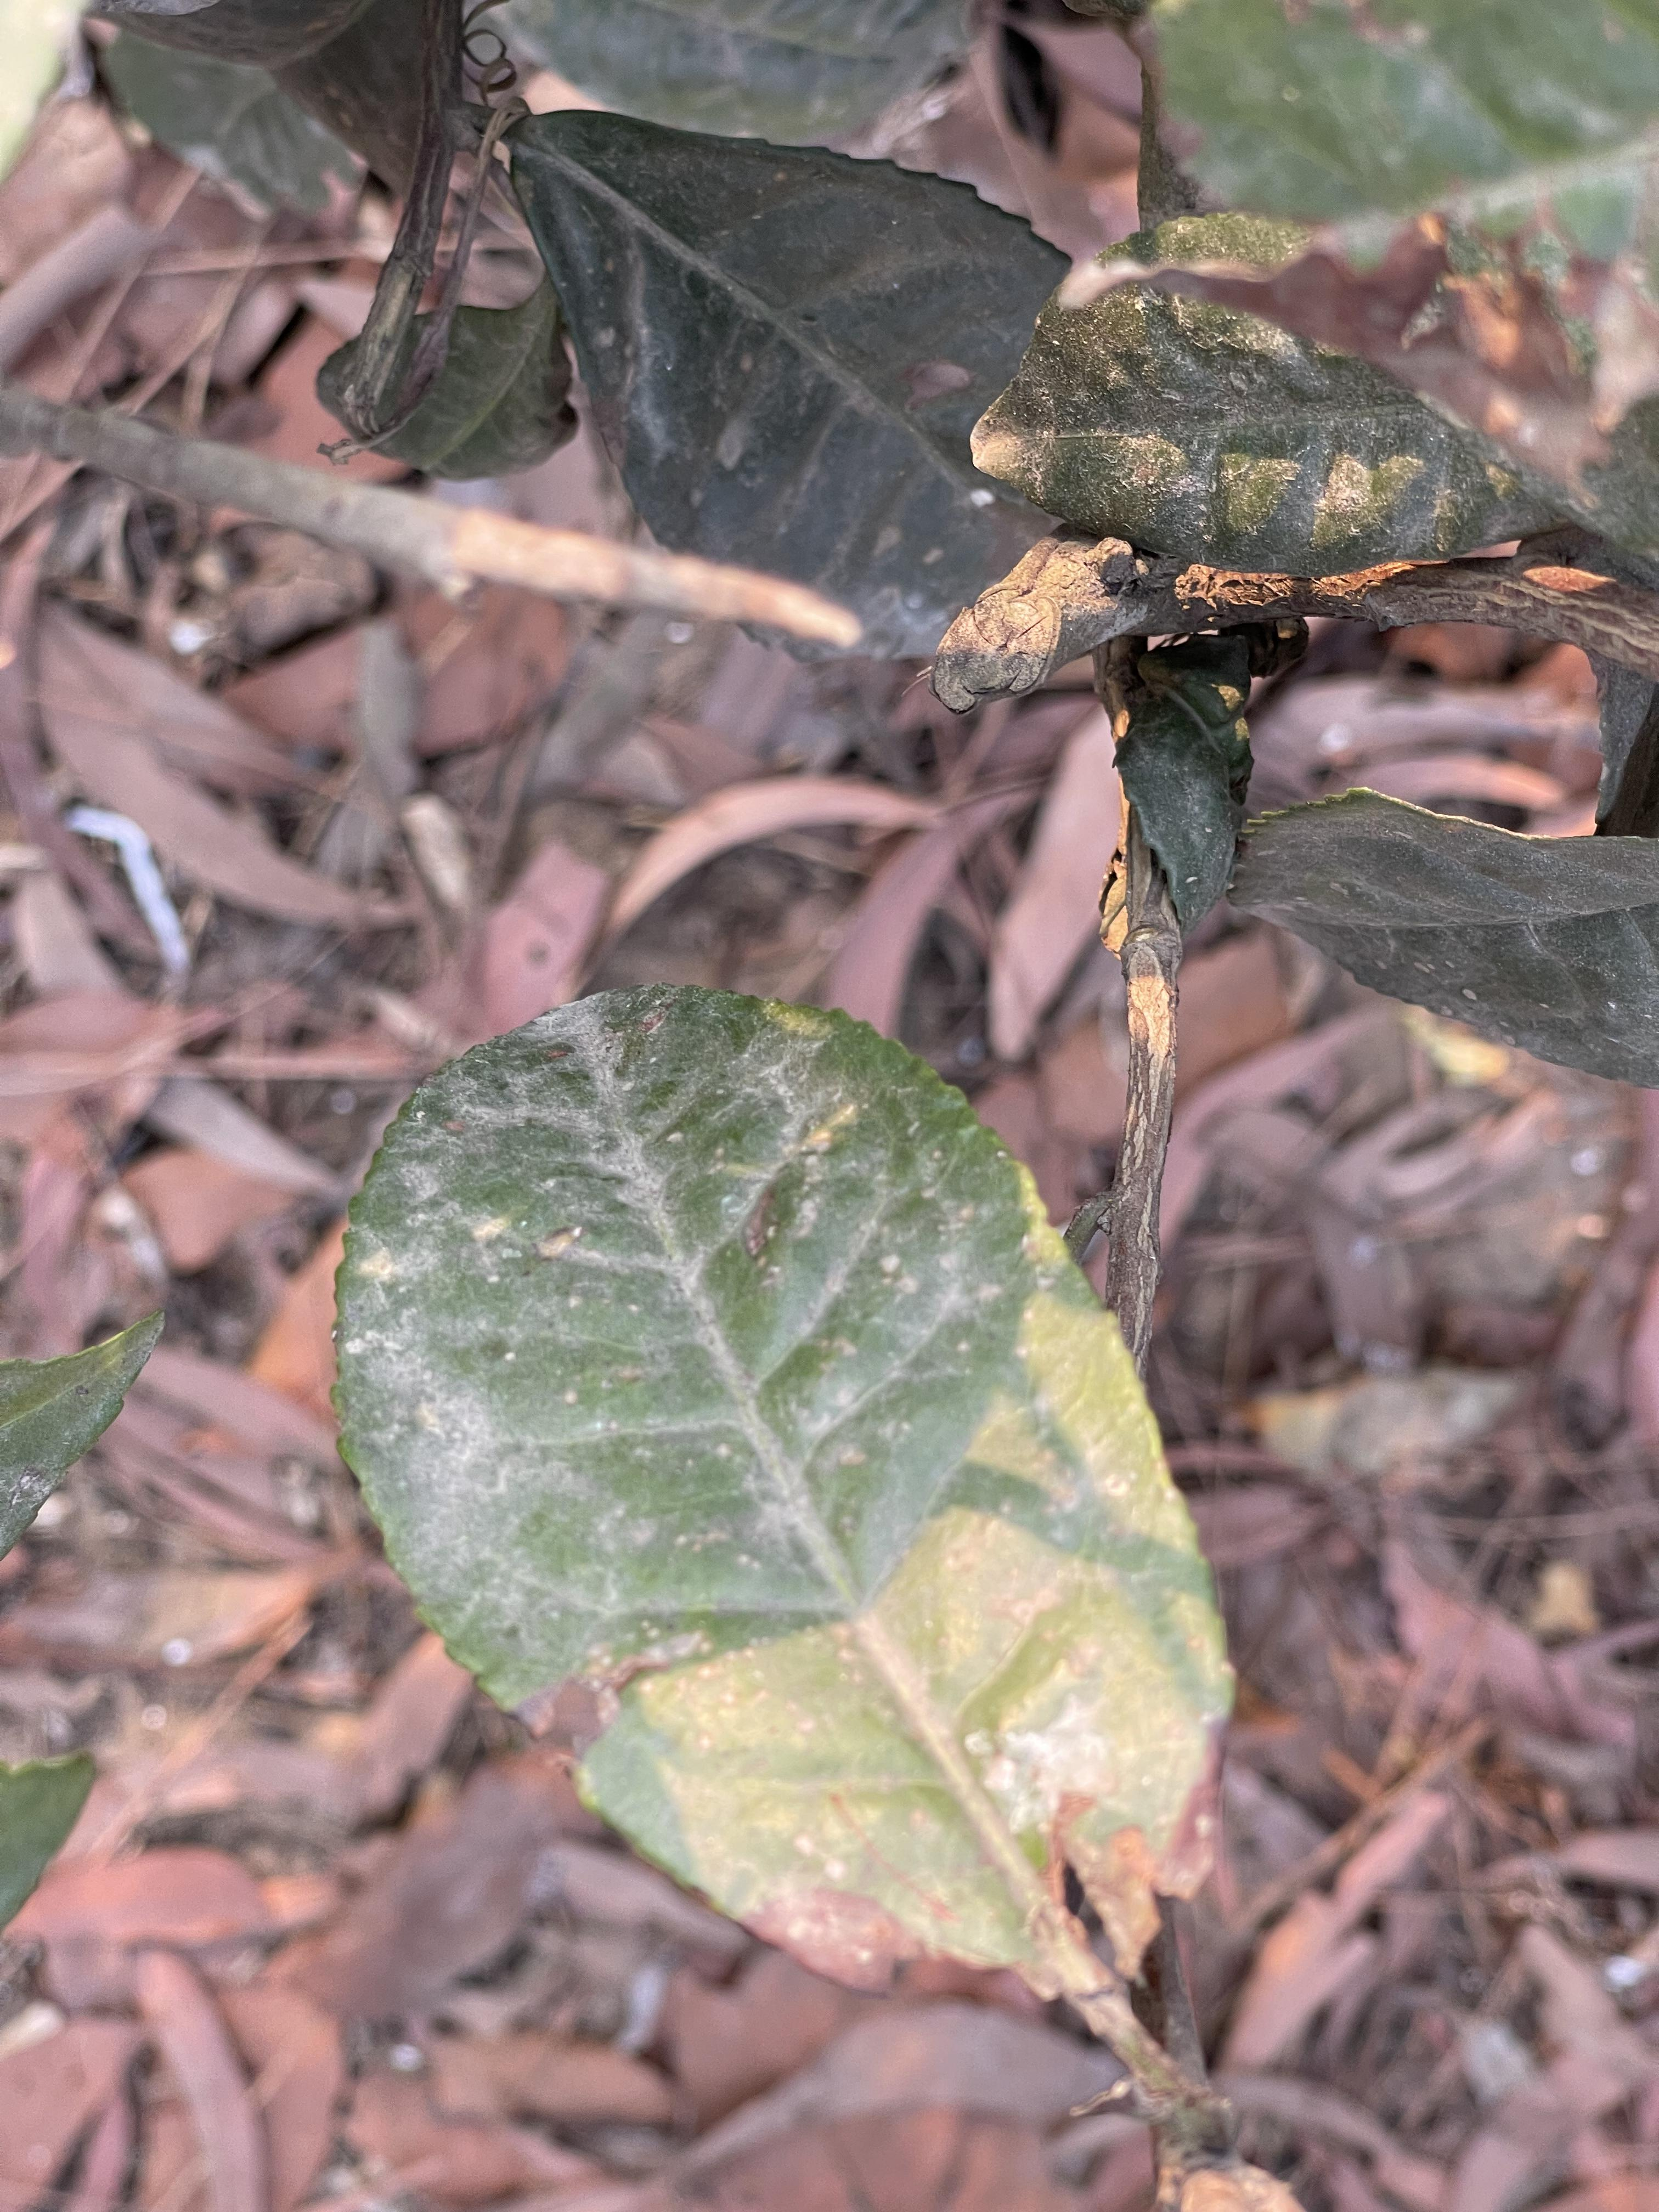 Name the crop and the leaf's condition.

tea, red rust
